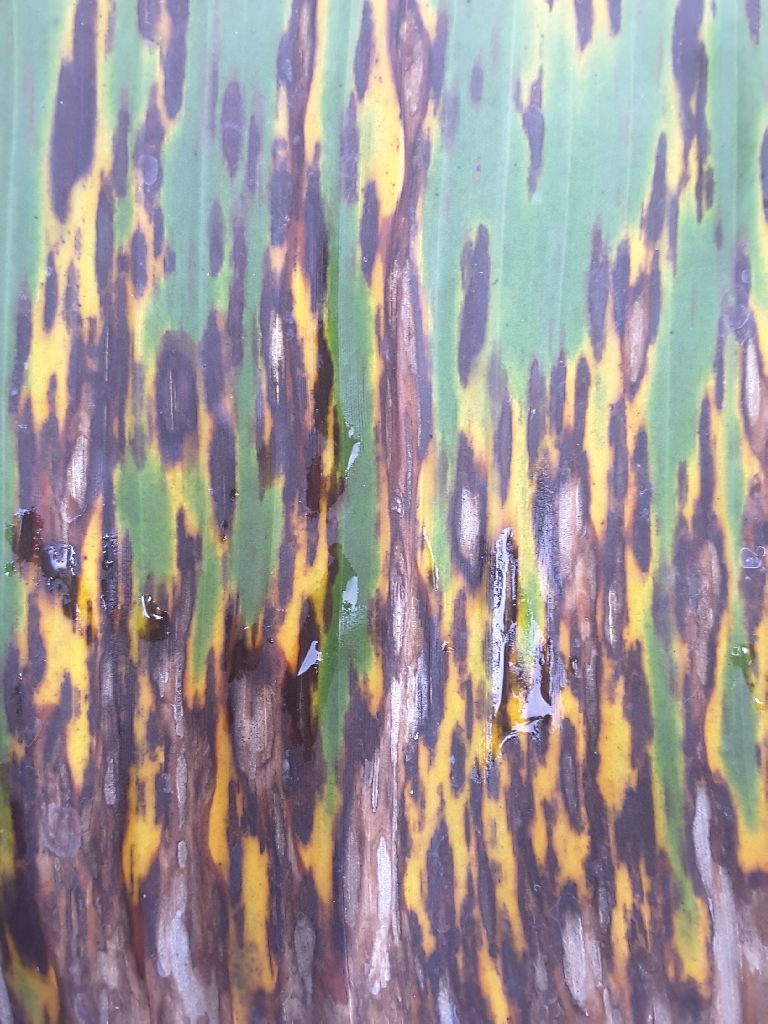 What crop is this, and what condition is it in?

banana, black sigatoka
